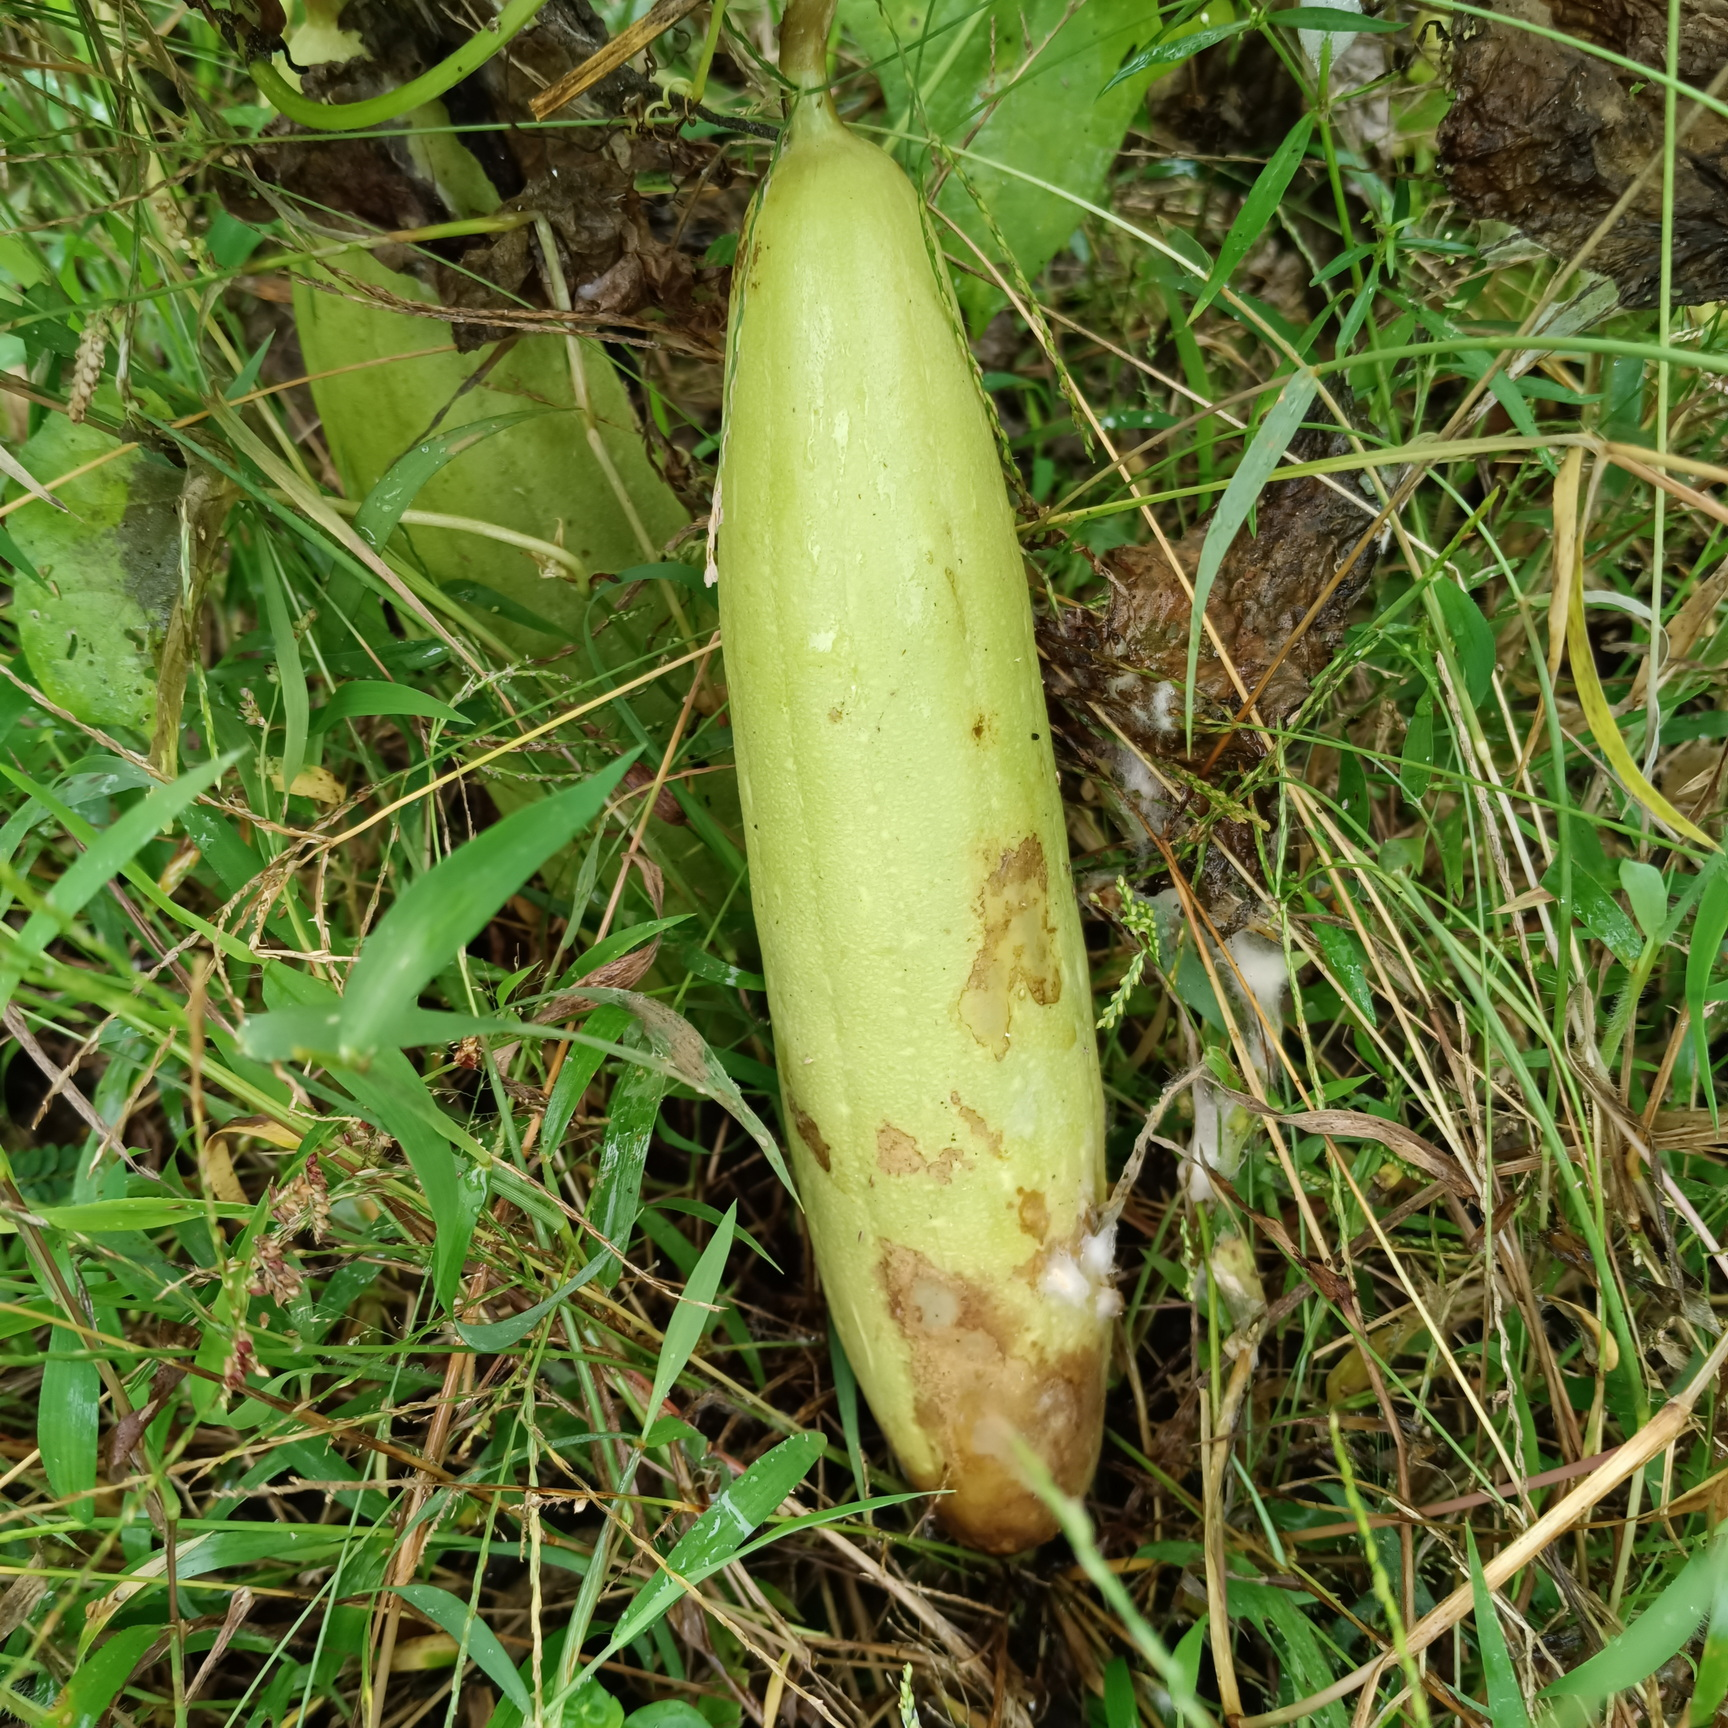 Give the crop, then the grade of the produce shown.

luffa, faulty
